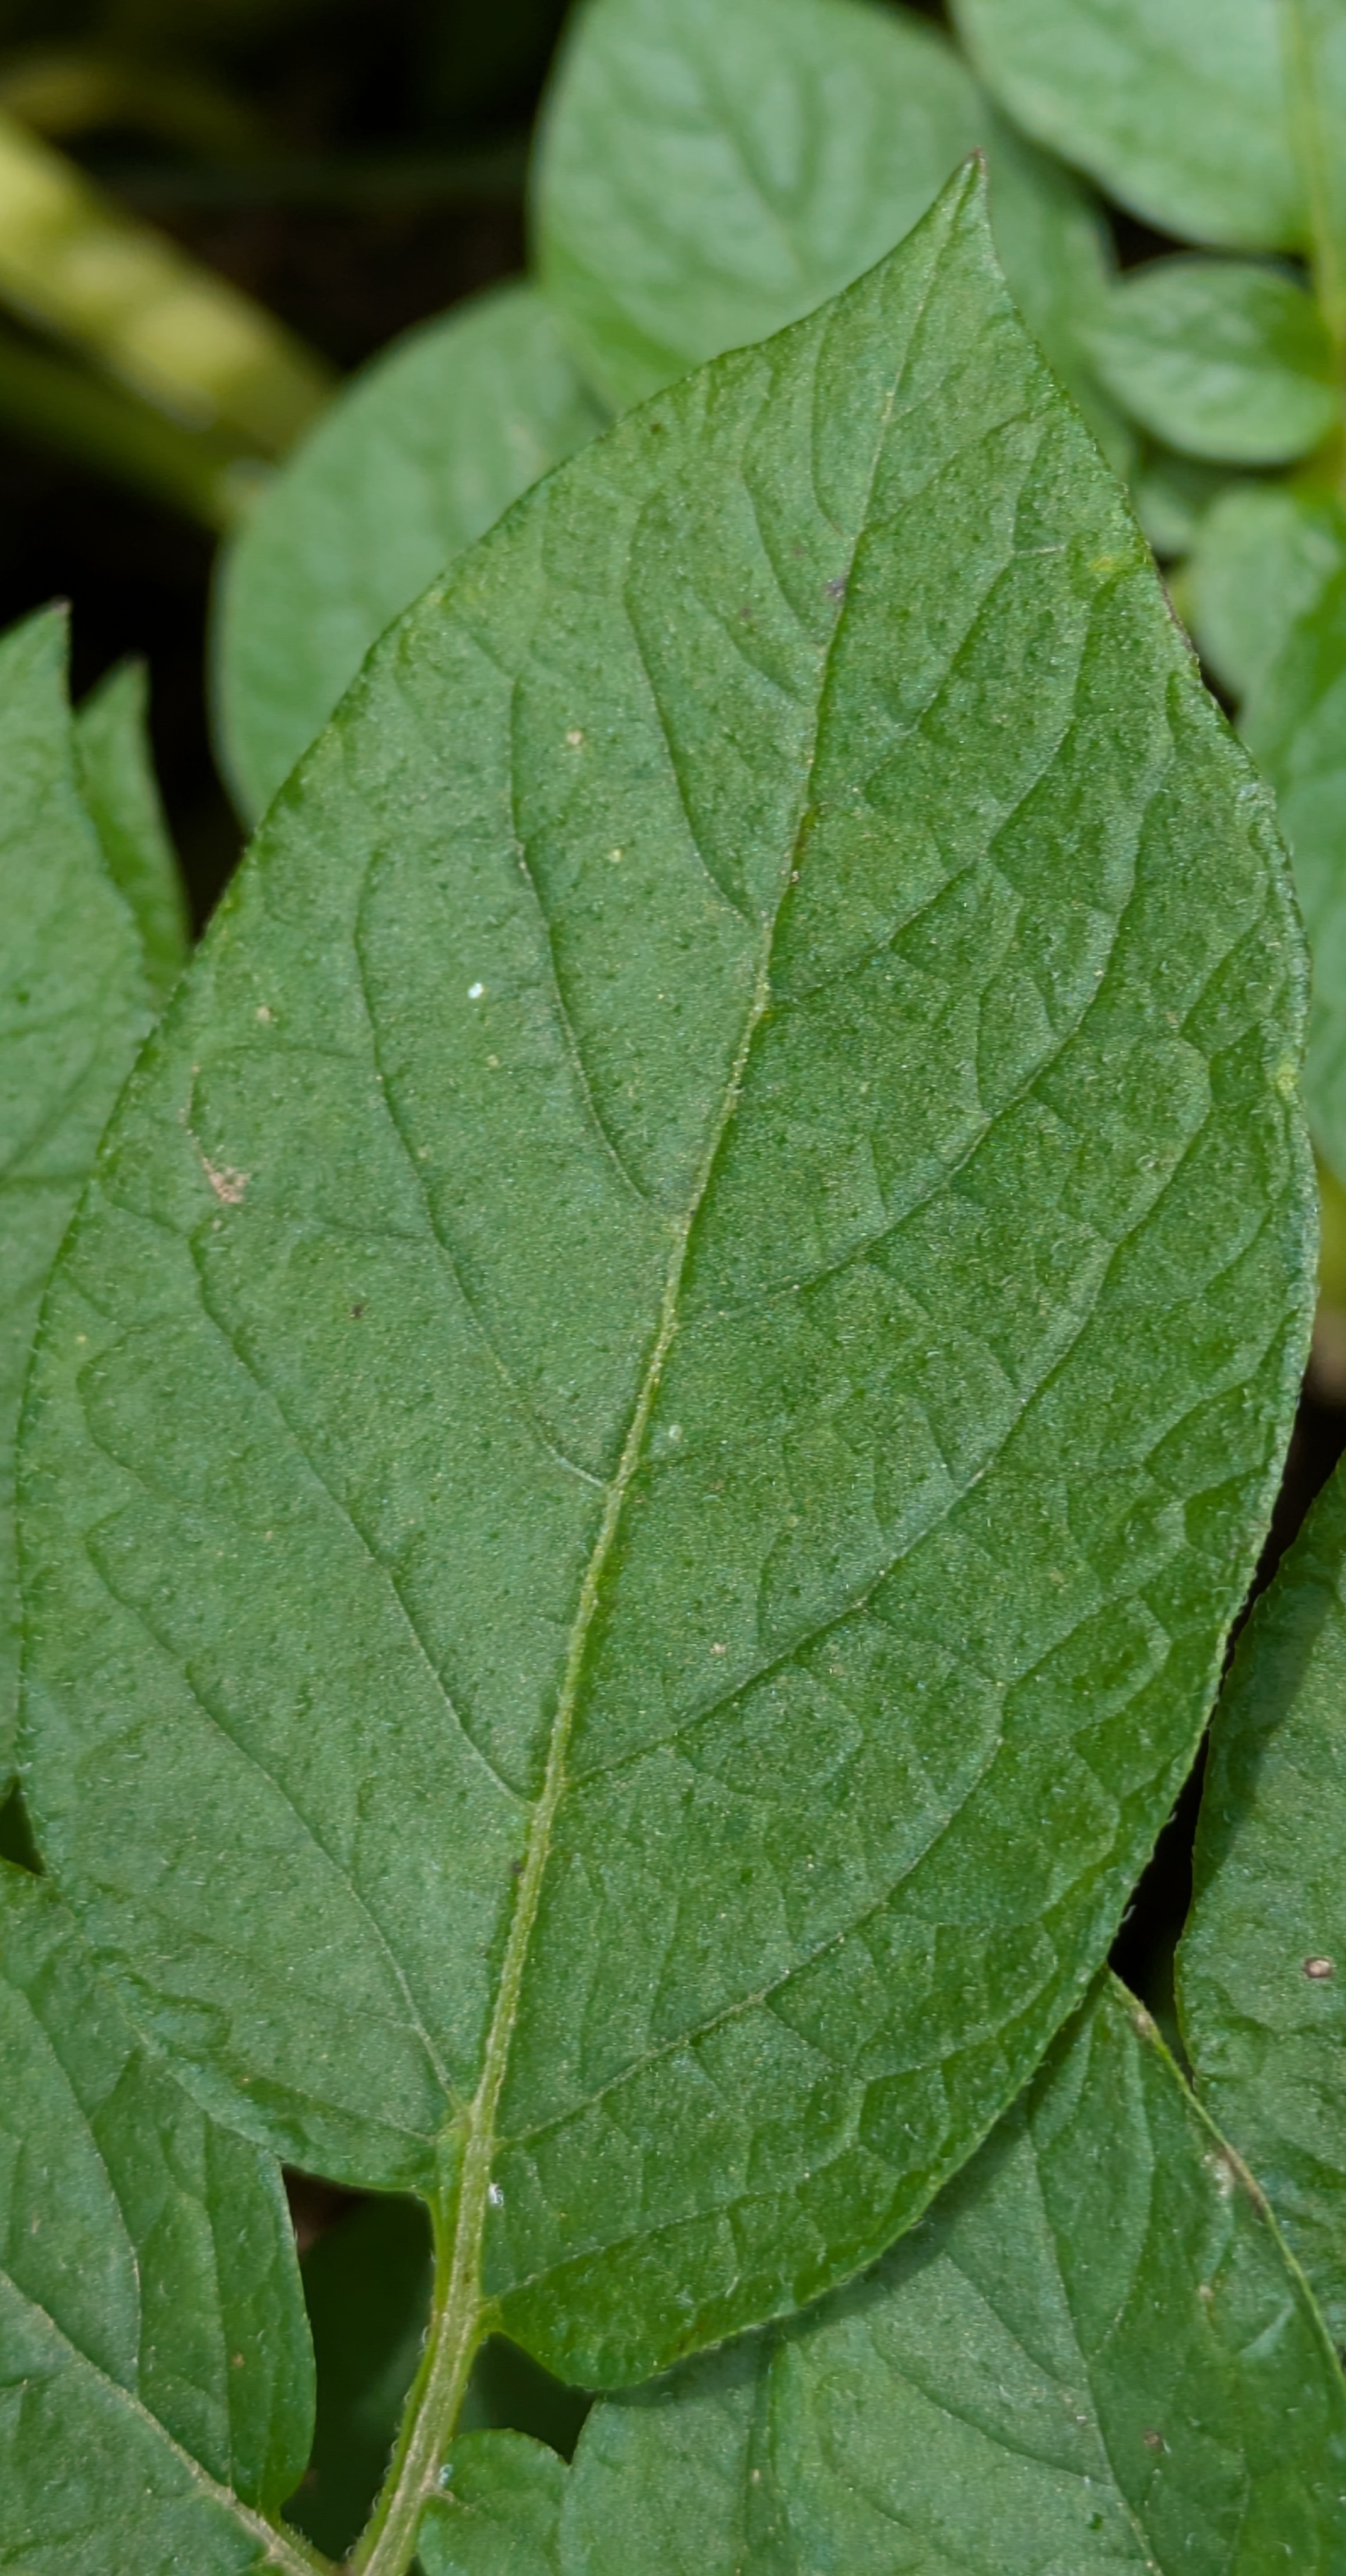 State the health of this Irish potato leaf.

healthy
